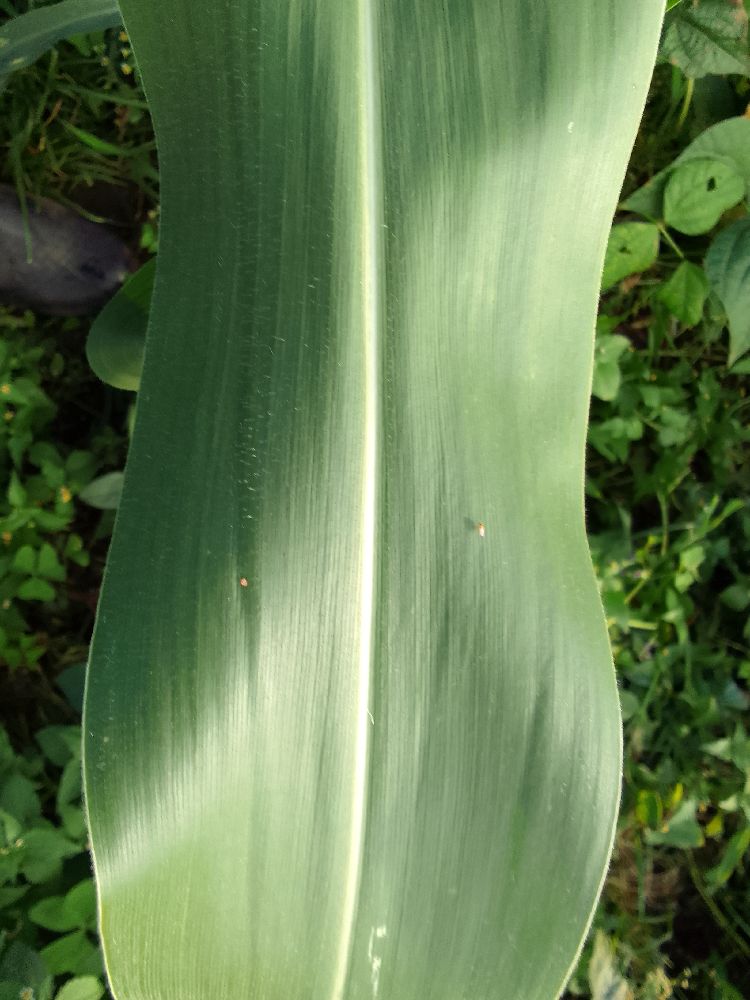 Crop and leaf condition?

maize, healthy
